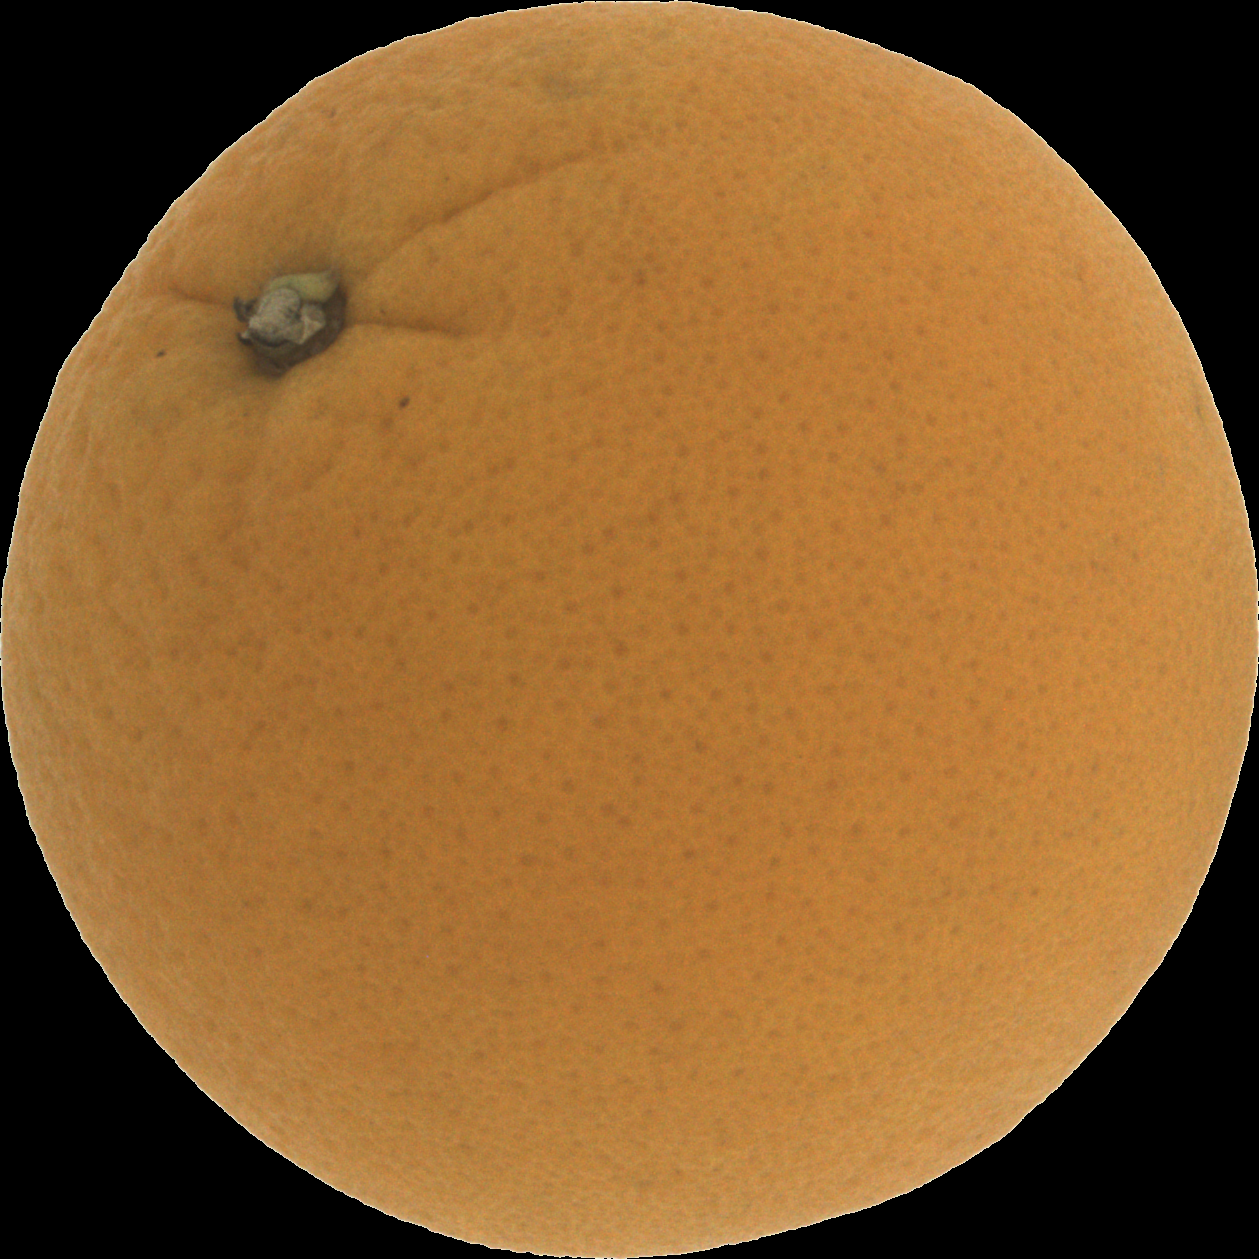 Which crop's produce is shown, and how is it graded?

orange, good
